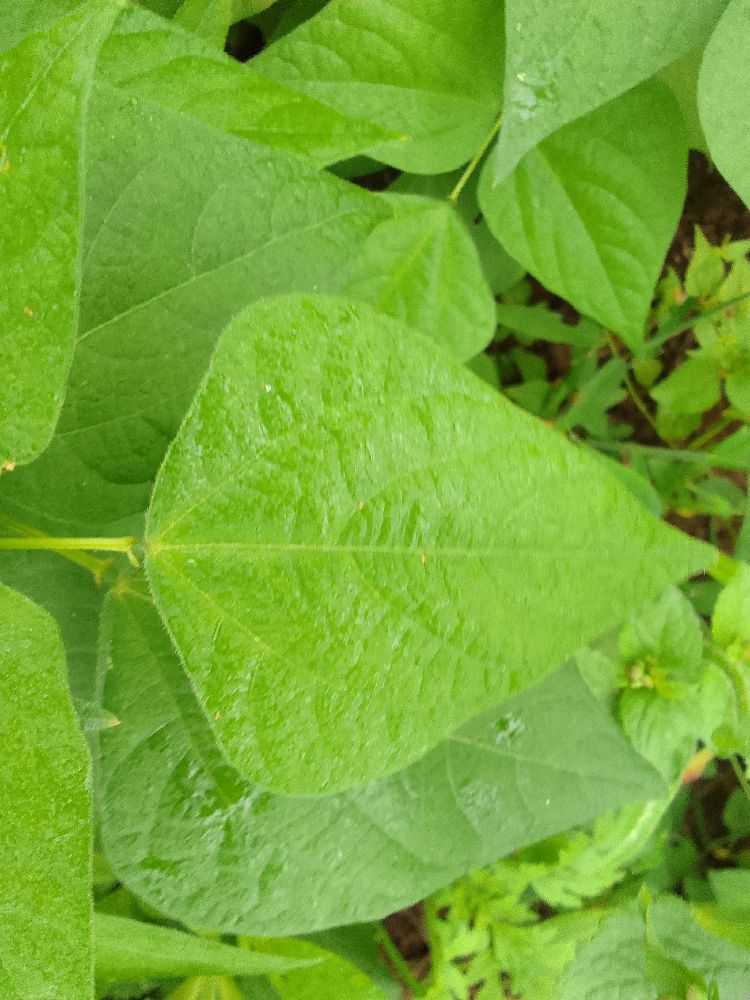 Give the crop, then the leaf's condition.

common bean, healthy
